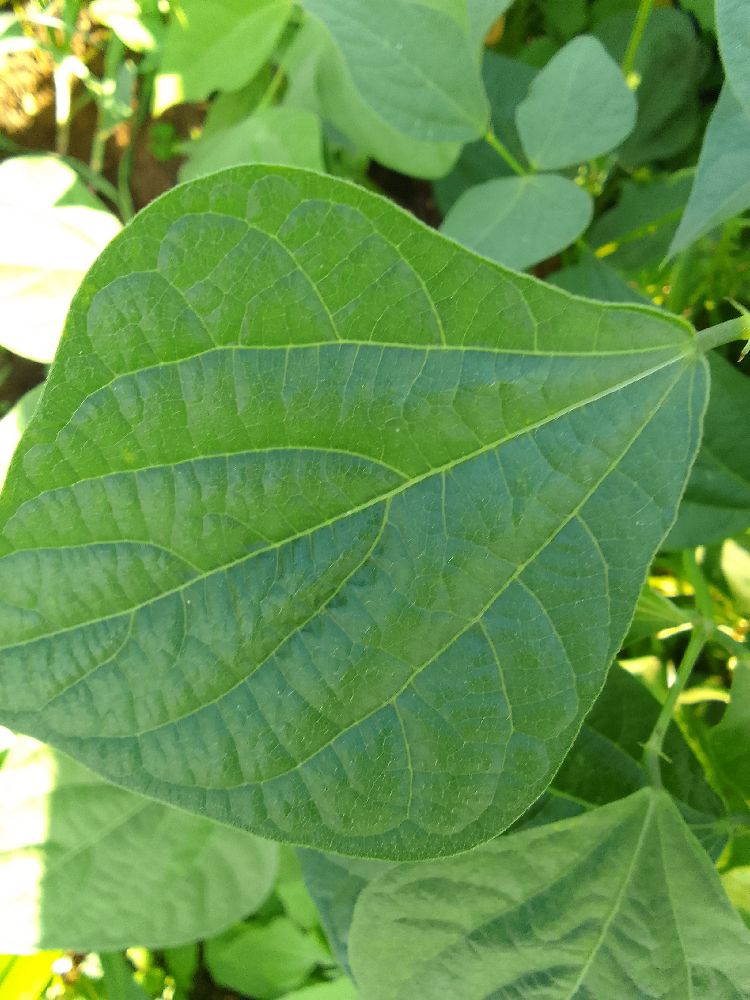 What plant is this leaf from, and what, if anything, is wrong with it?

common bean, healthy
